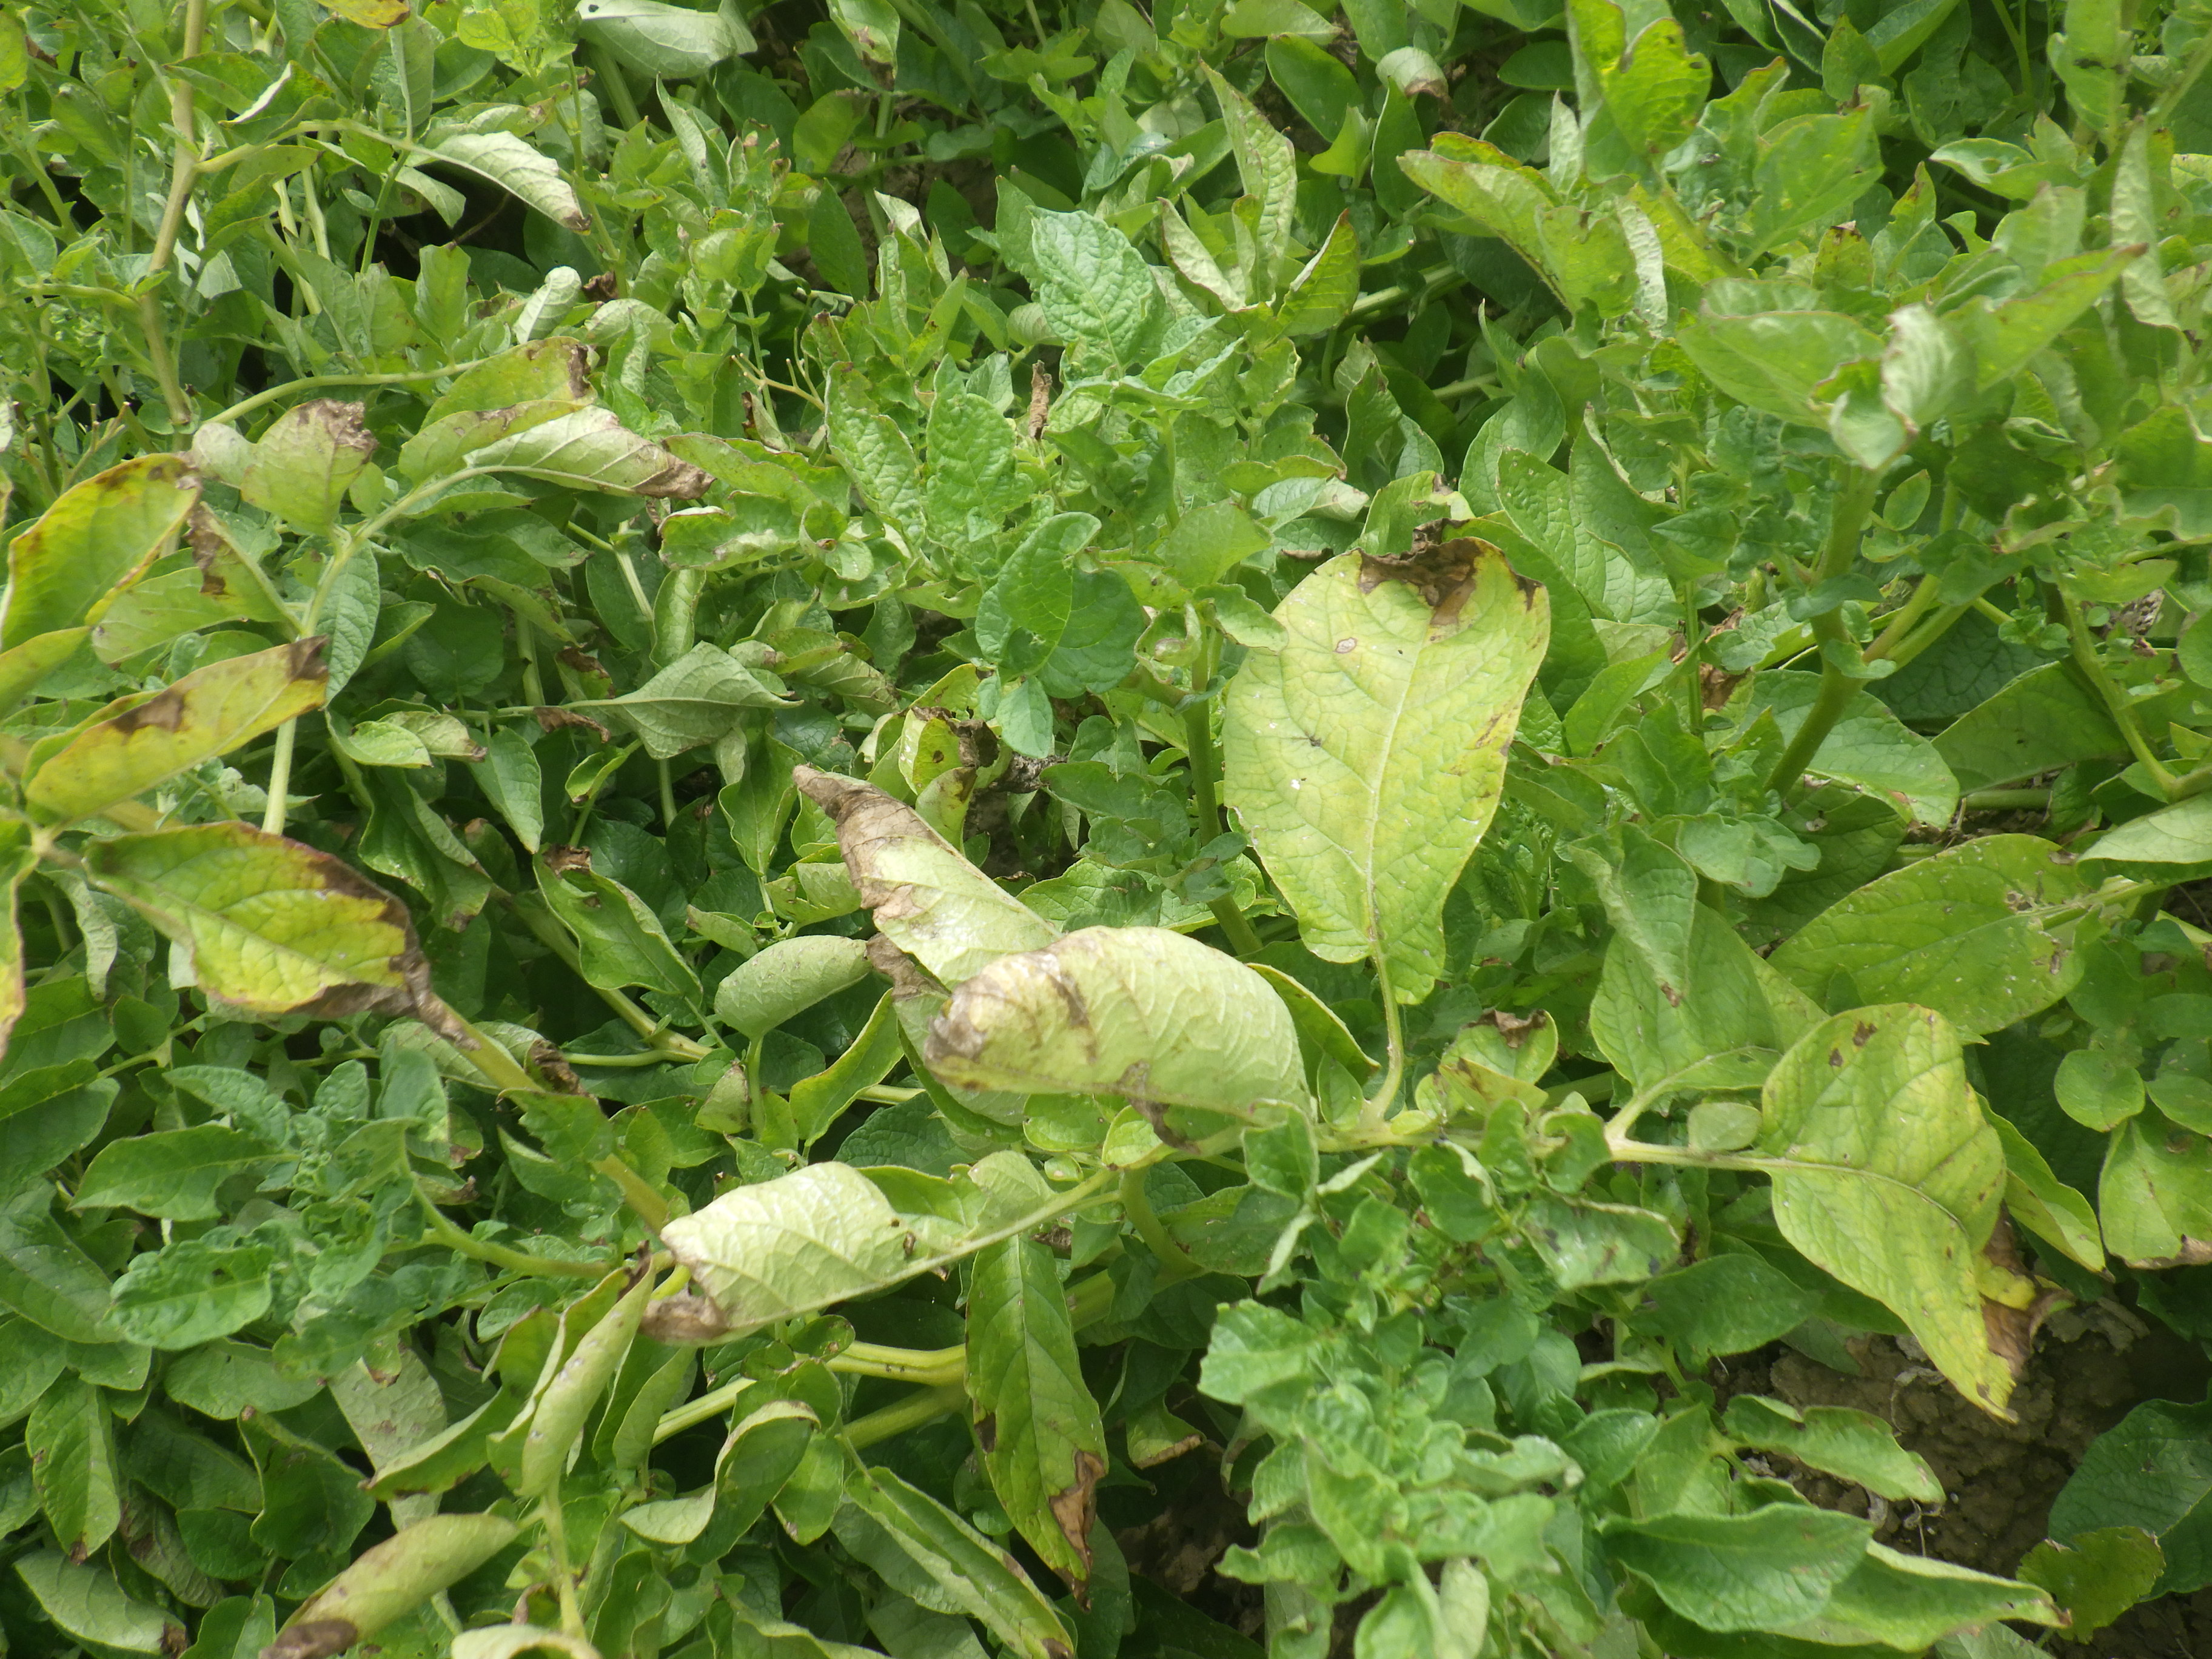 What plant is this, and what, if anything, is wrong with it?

potato, colorado potato beetle, late blight
